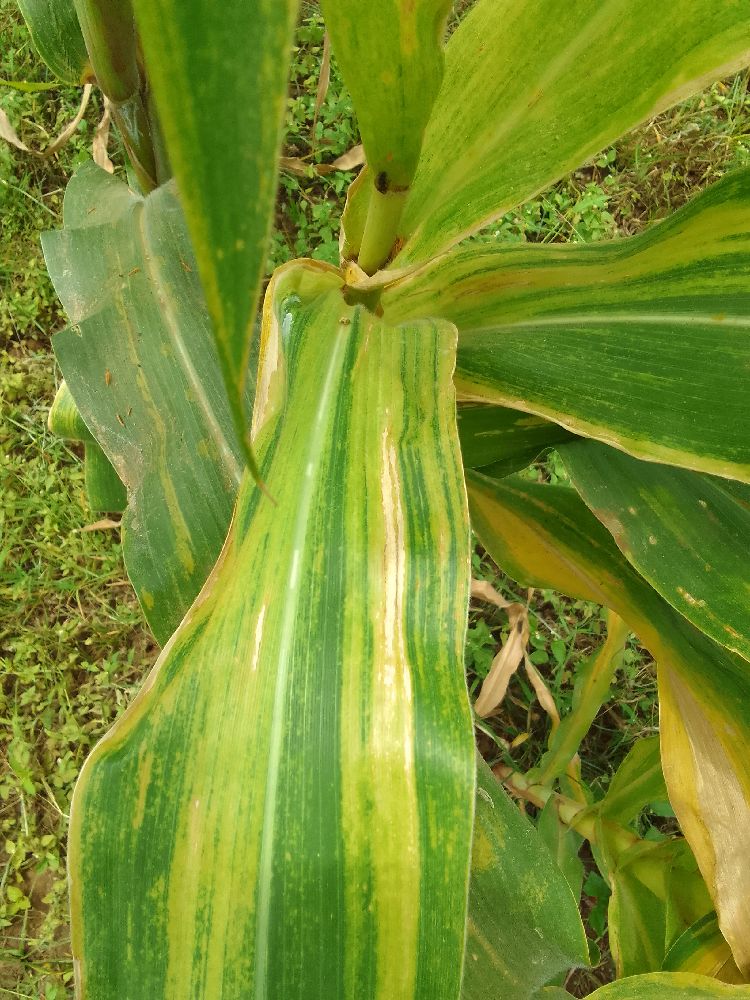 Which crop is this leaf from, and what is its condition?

maize, maize lethal necrosis
